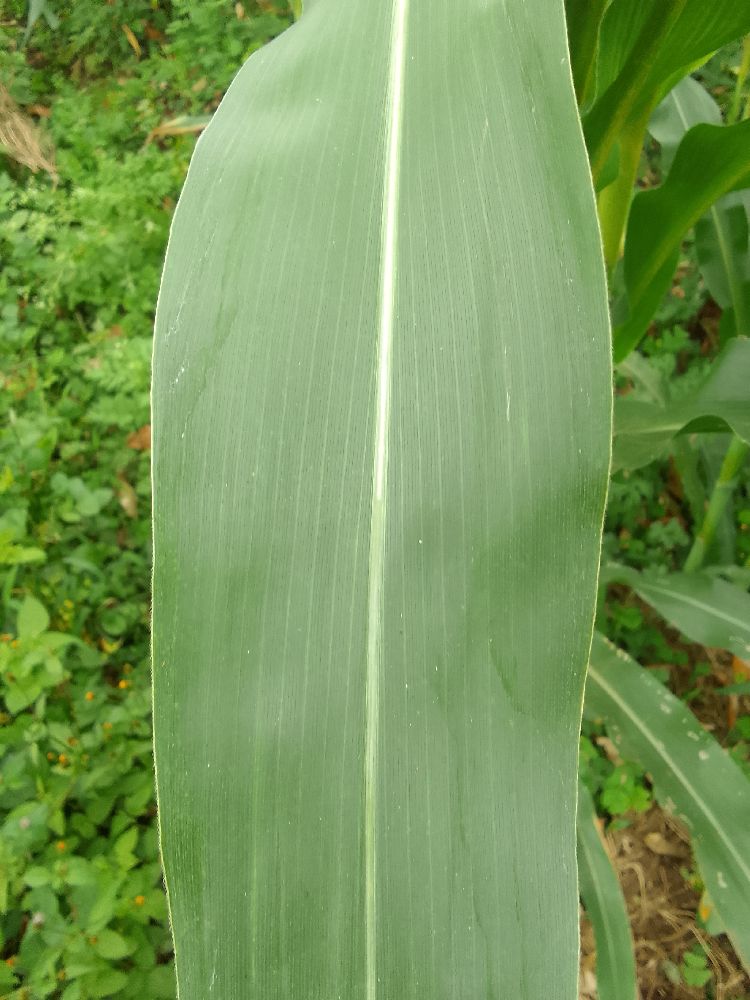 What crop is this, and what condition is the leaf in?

maize, healthy
